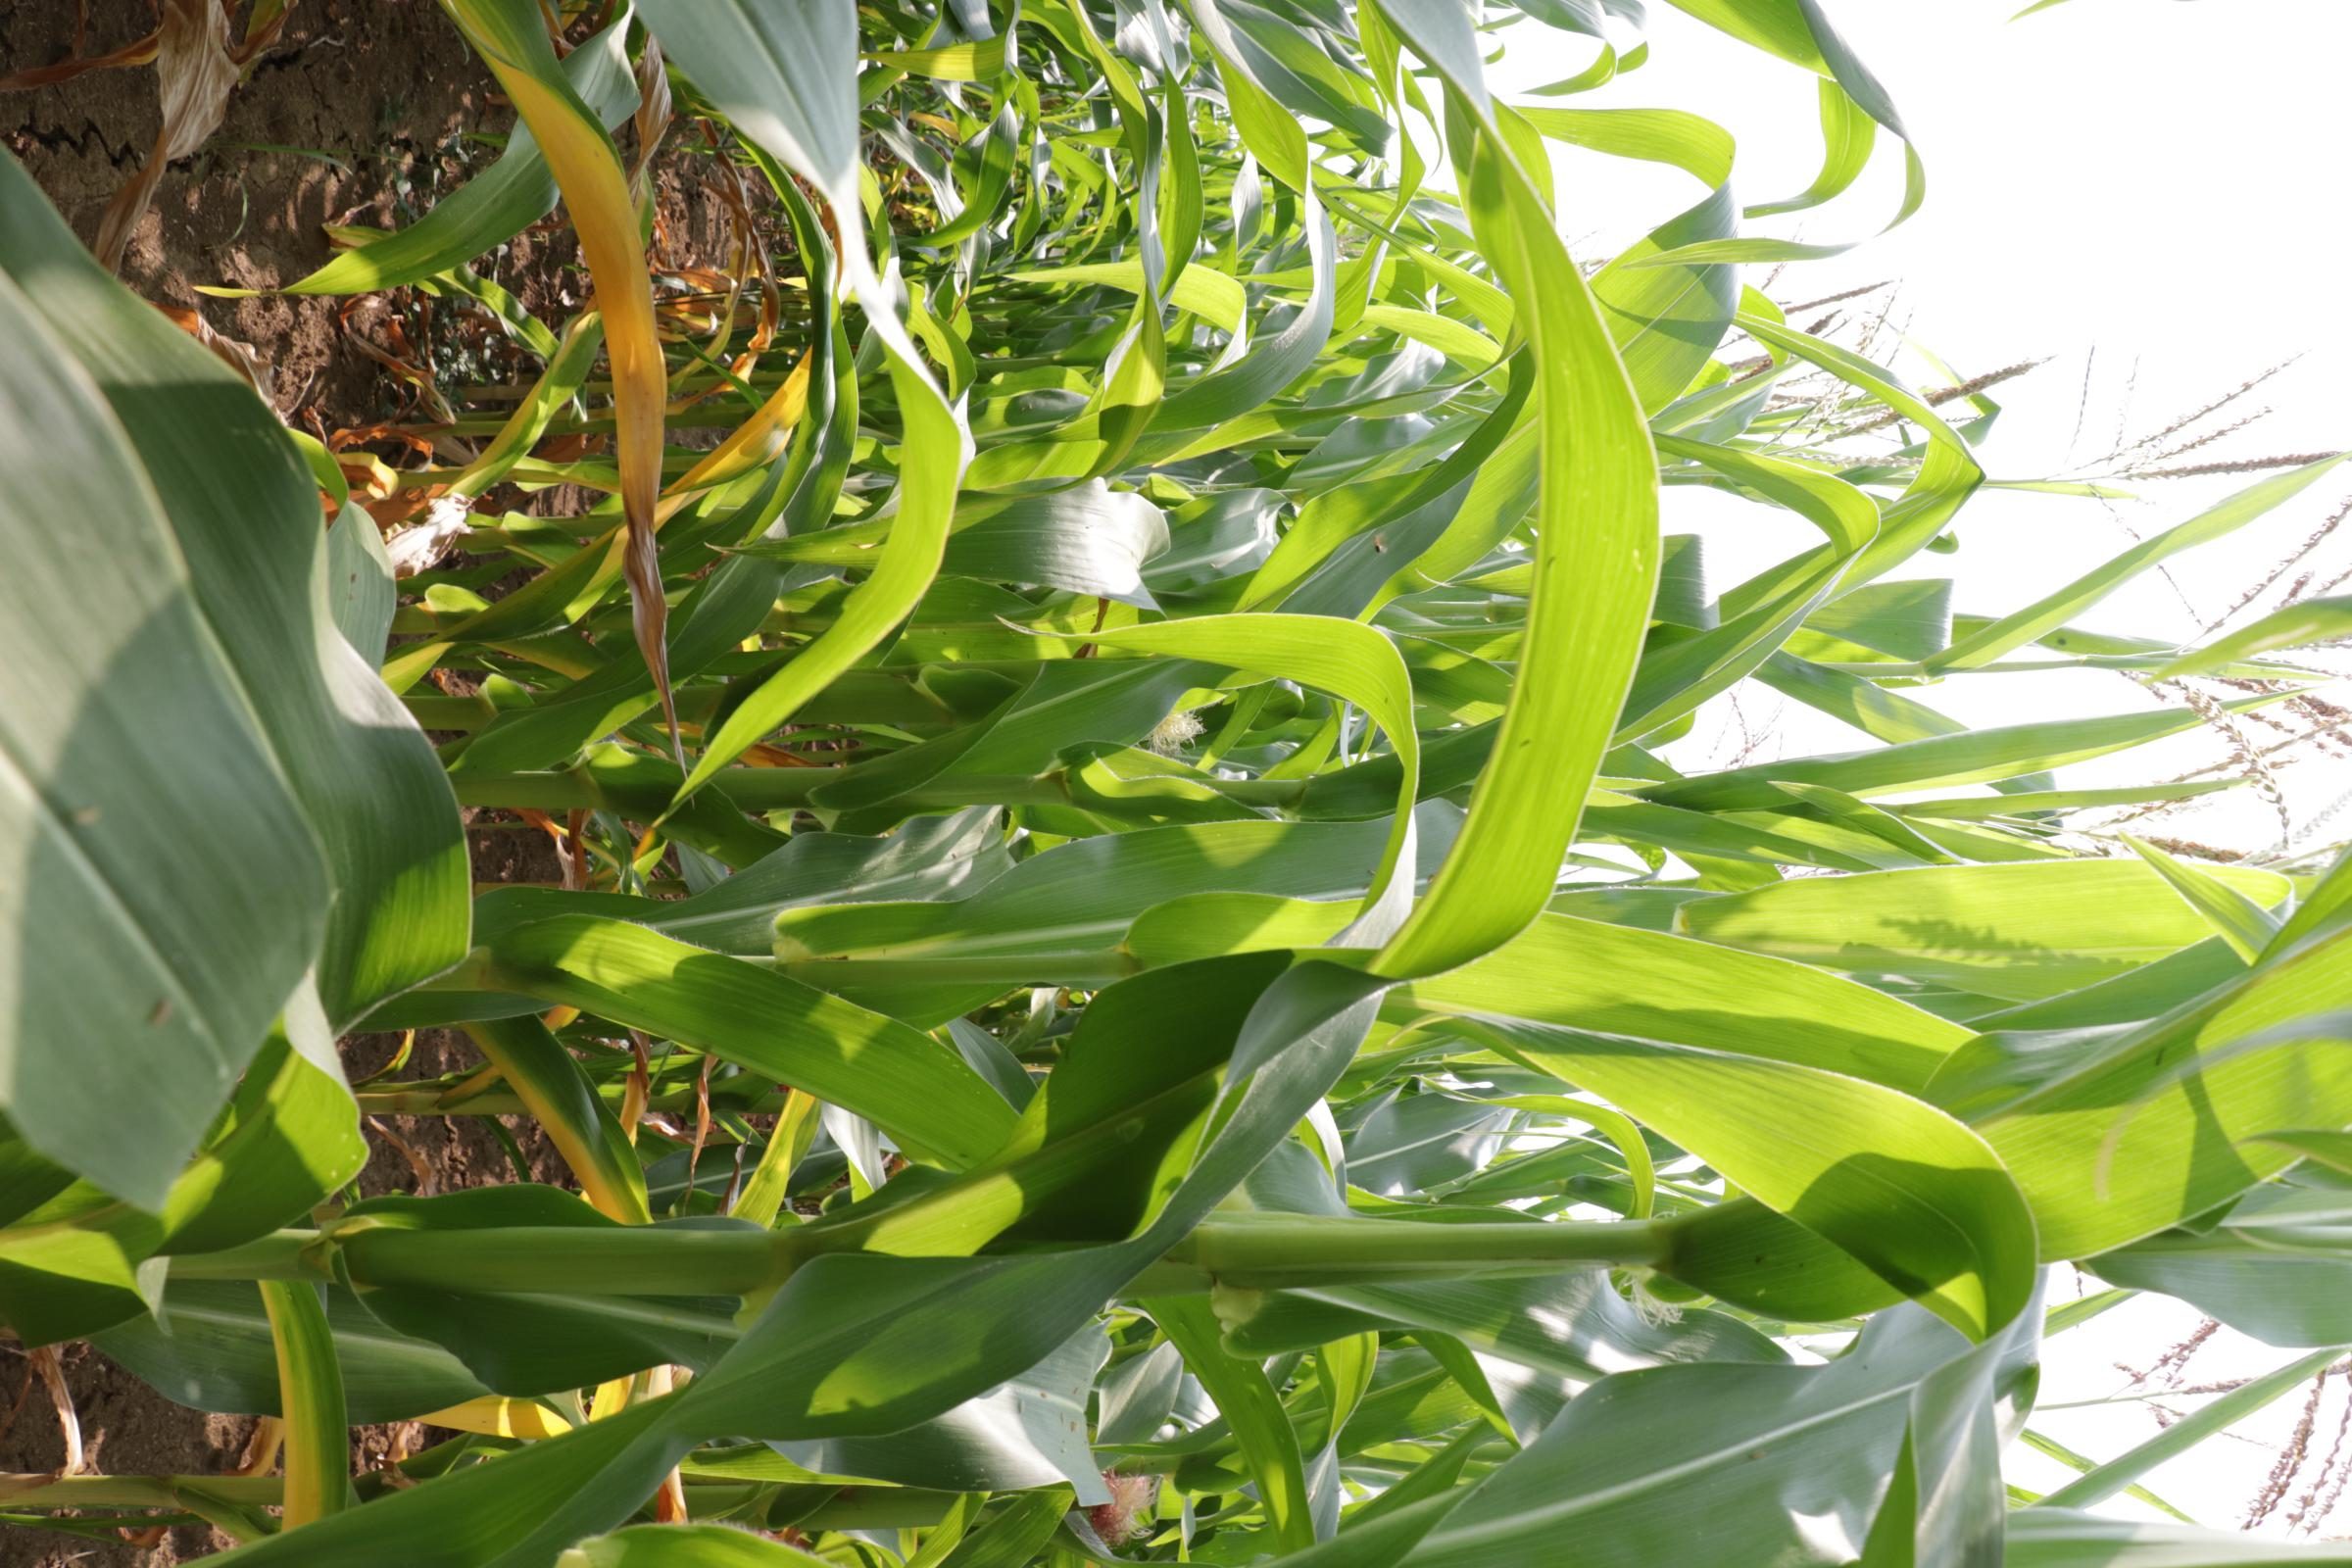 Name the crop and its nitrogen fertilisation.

maize, no added nitrogen
